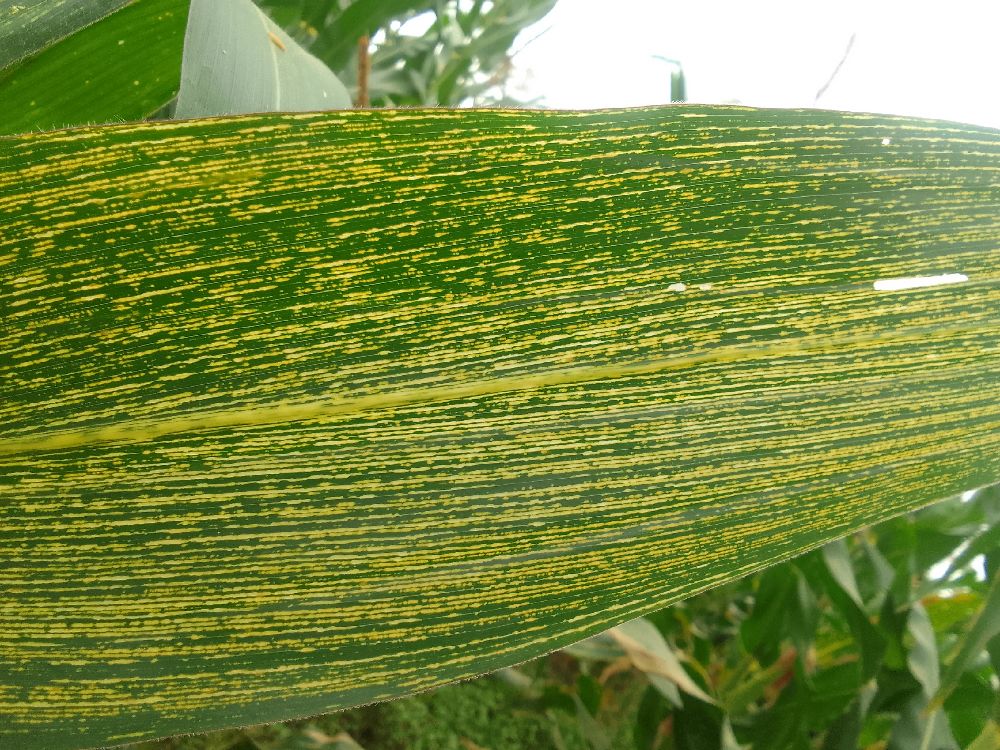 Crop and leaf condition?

maize, maize streak virus
